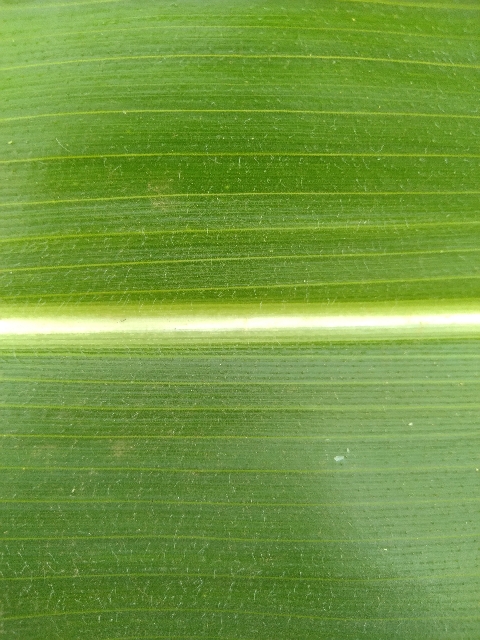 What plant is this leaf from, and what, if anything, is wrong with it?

maize, healthy
